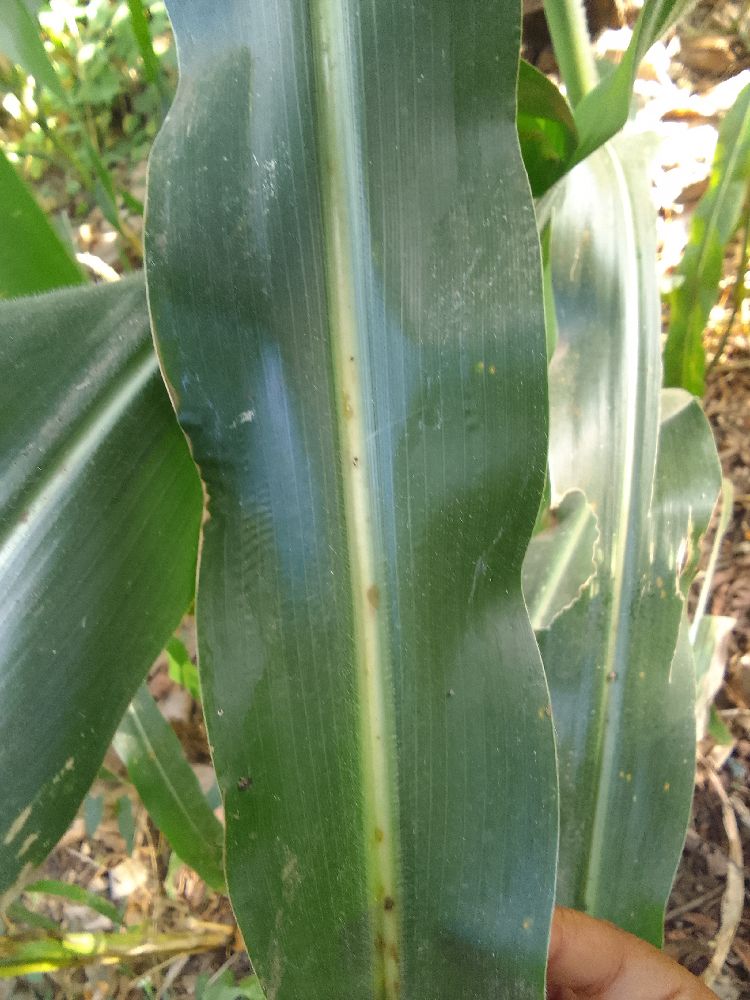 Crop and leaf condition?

maize, healthy
